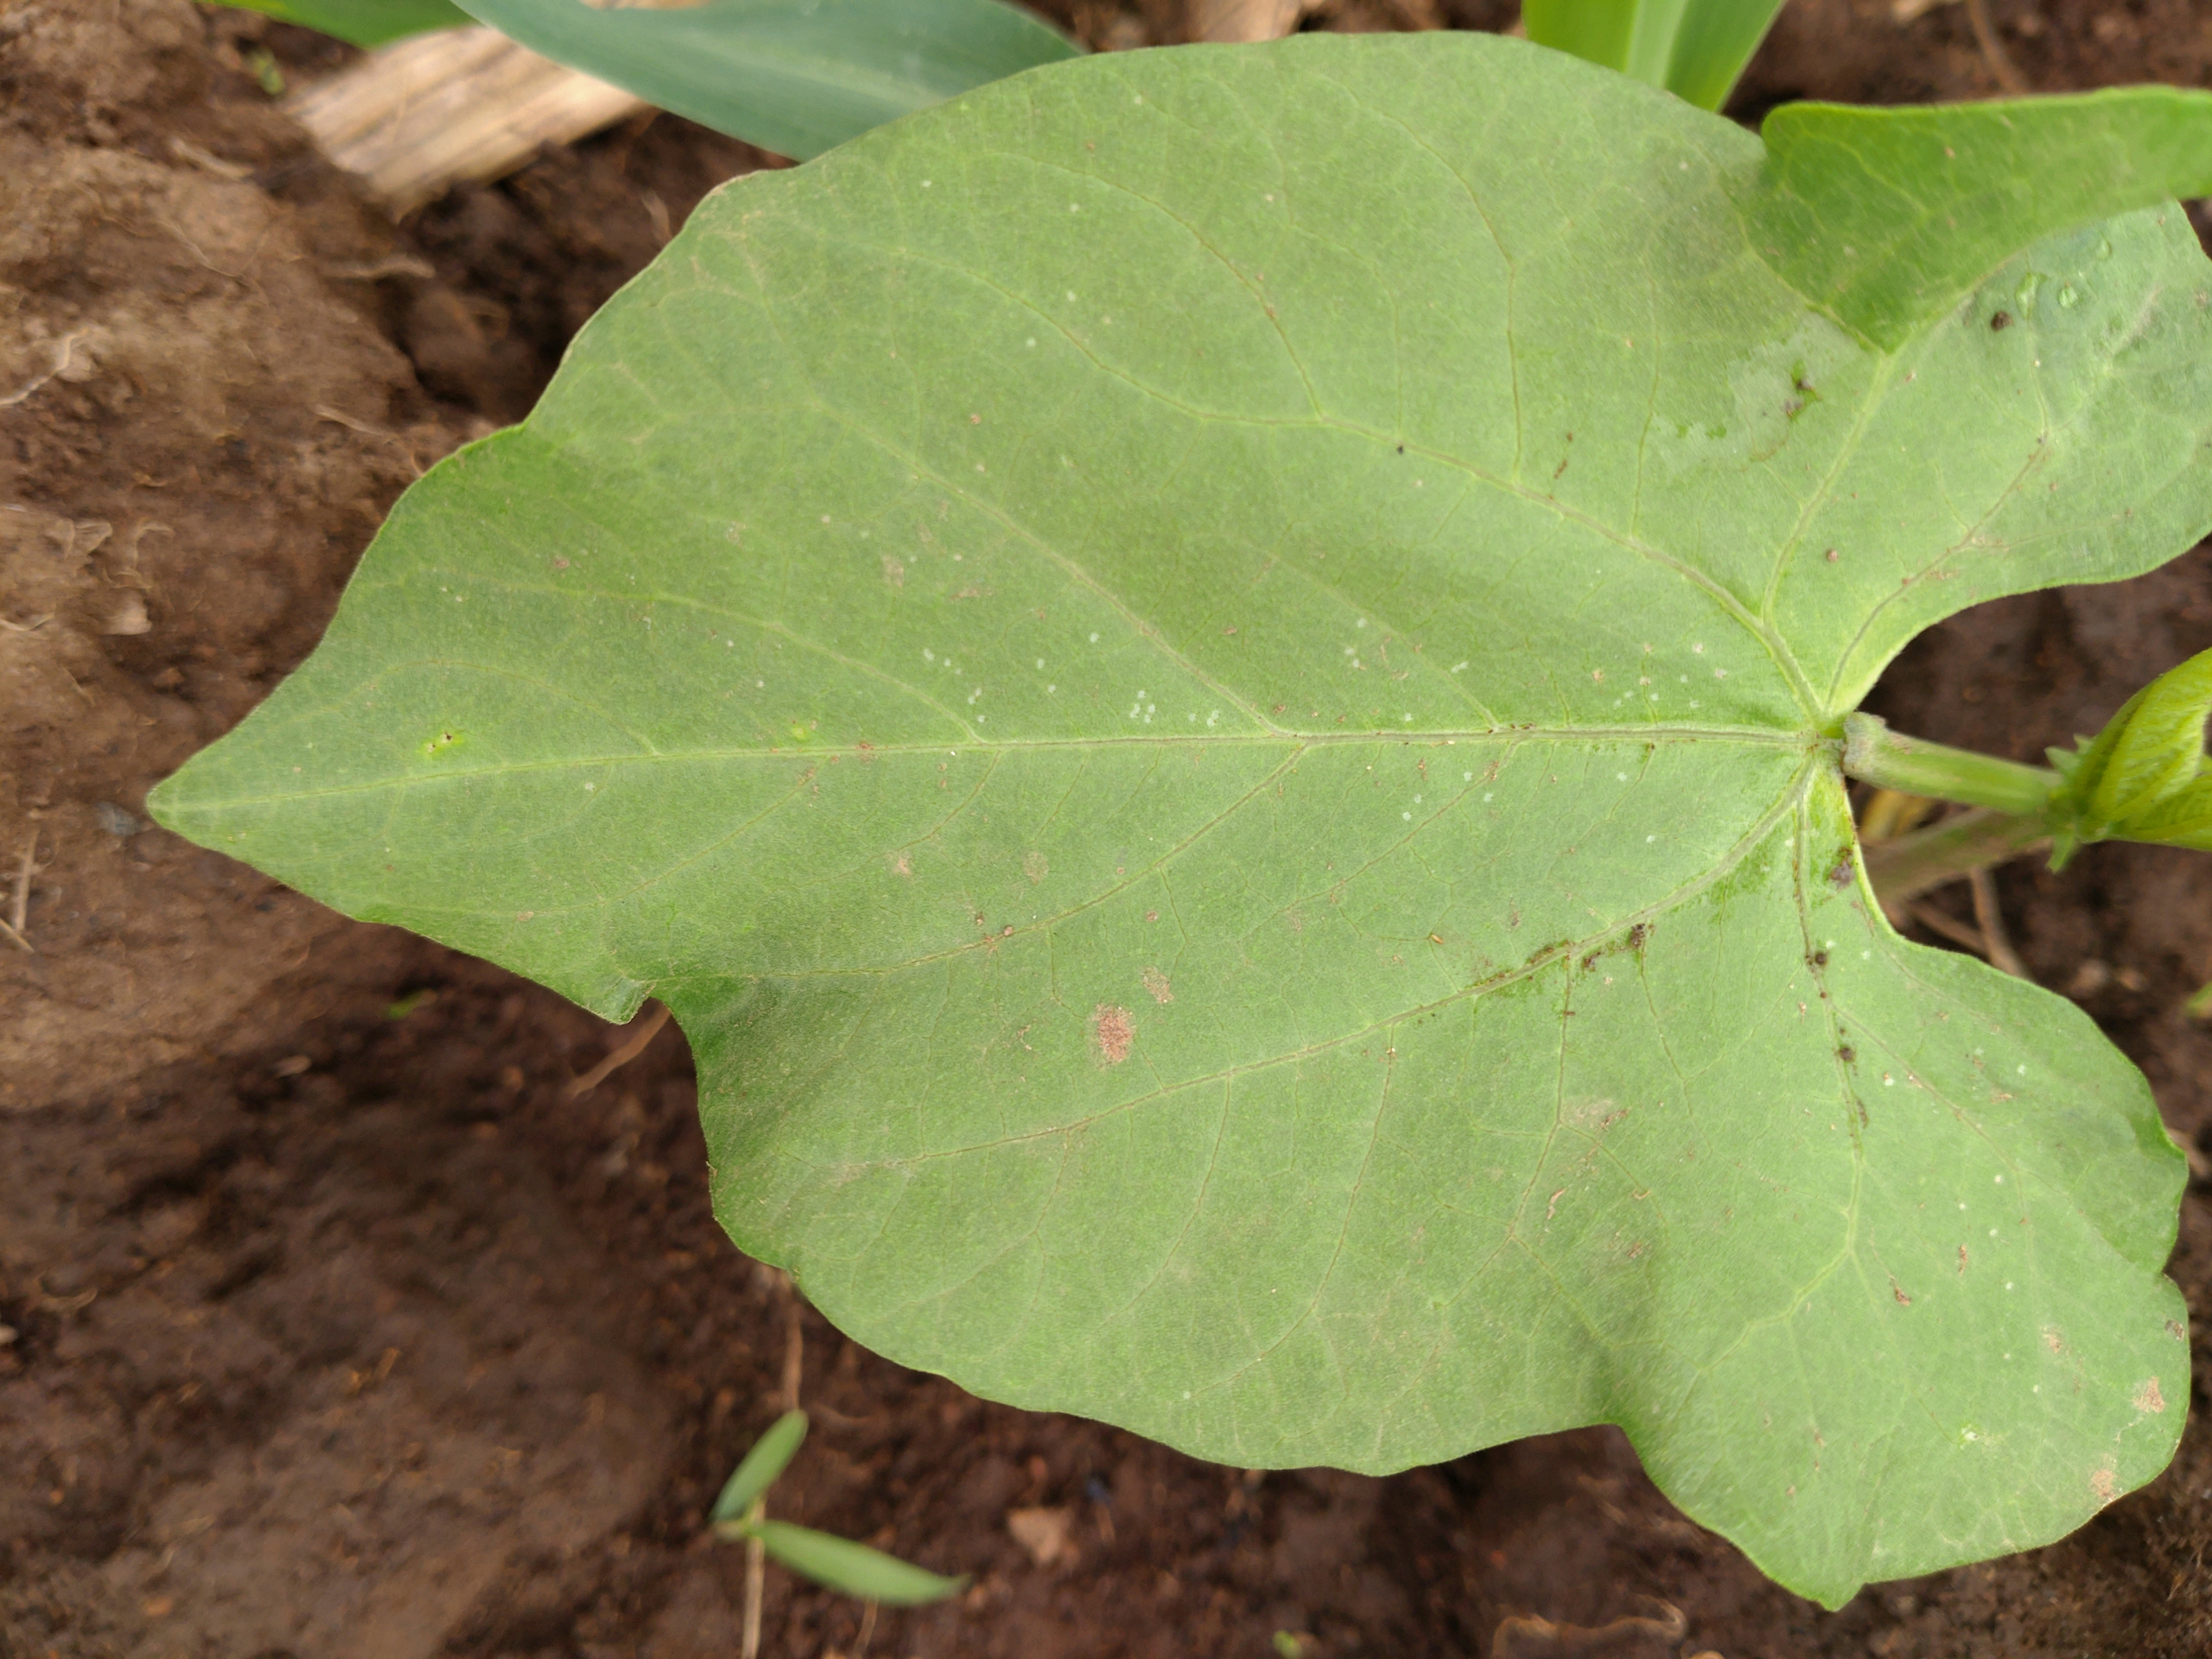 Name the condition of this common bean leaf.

healthy
